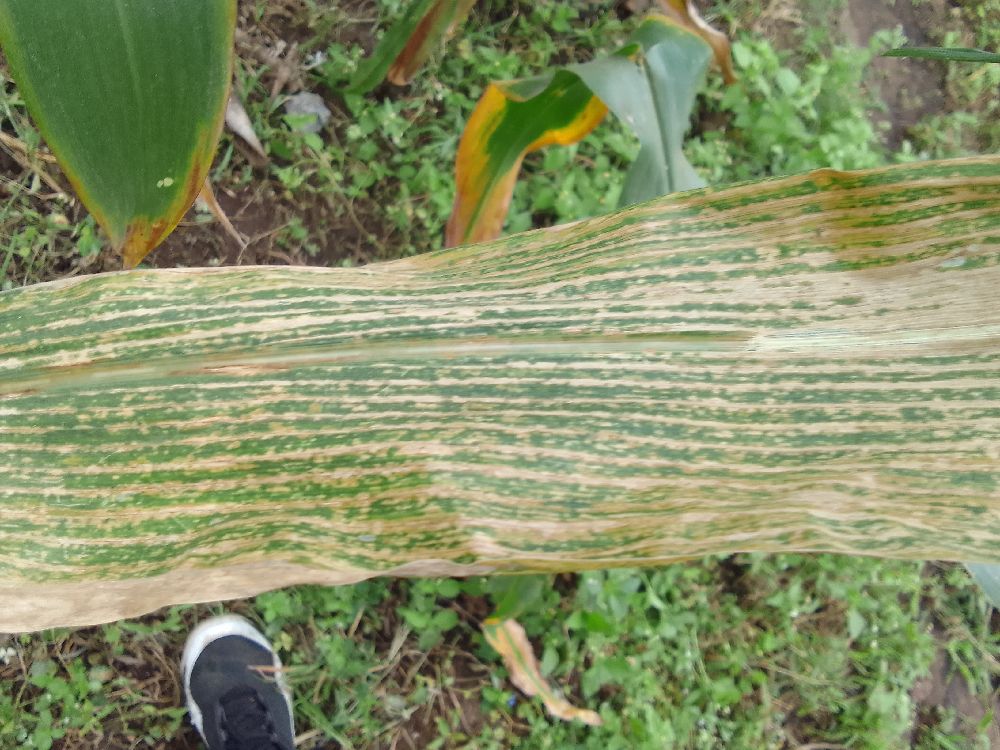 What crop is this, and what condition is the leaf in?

maize, maize lethal necrosis
